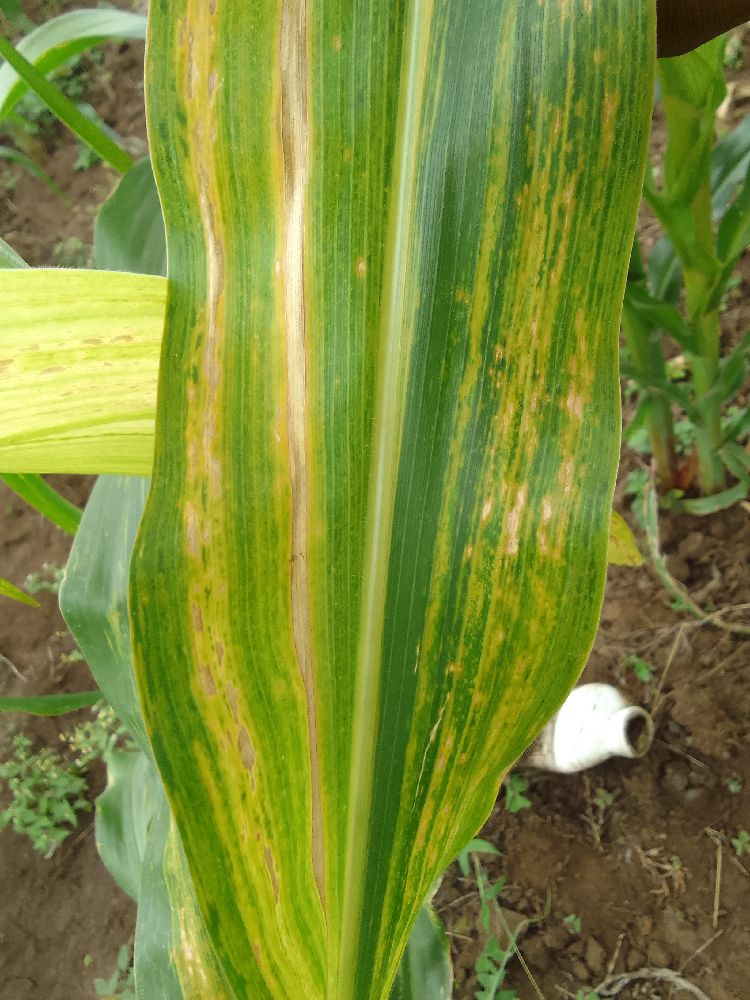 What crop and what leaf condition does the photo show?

maize, maize lethal necrosis
